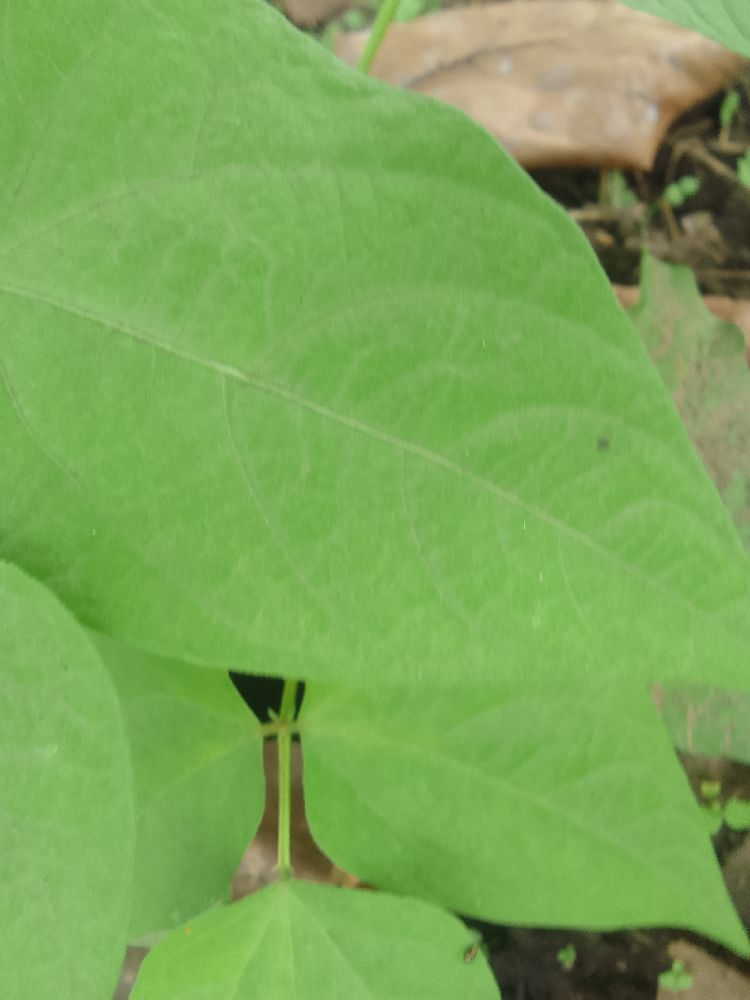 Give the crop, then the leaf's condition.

common bean, healthy
